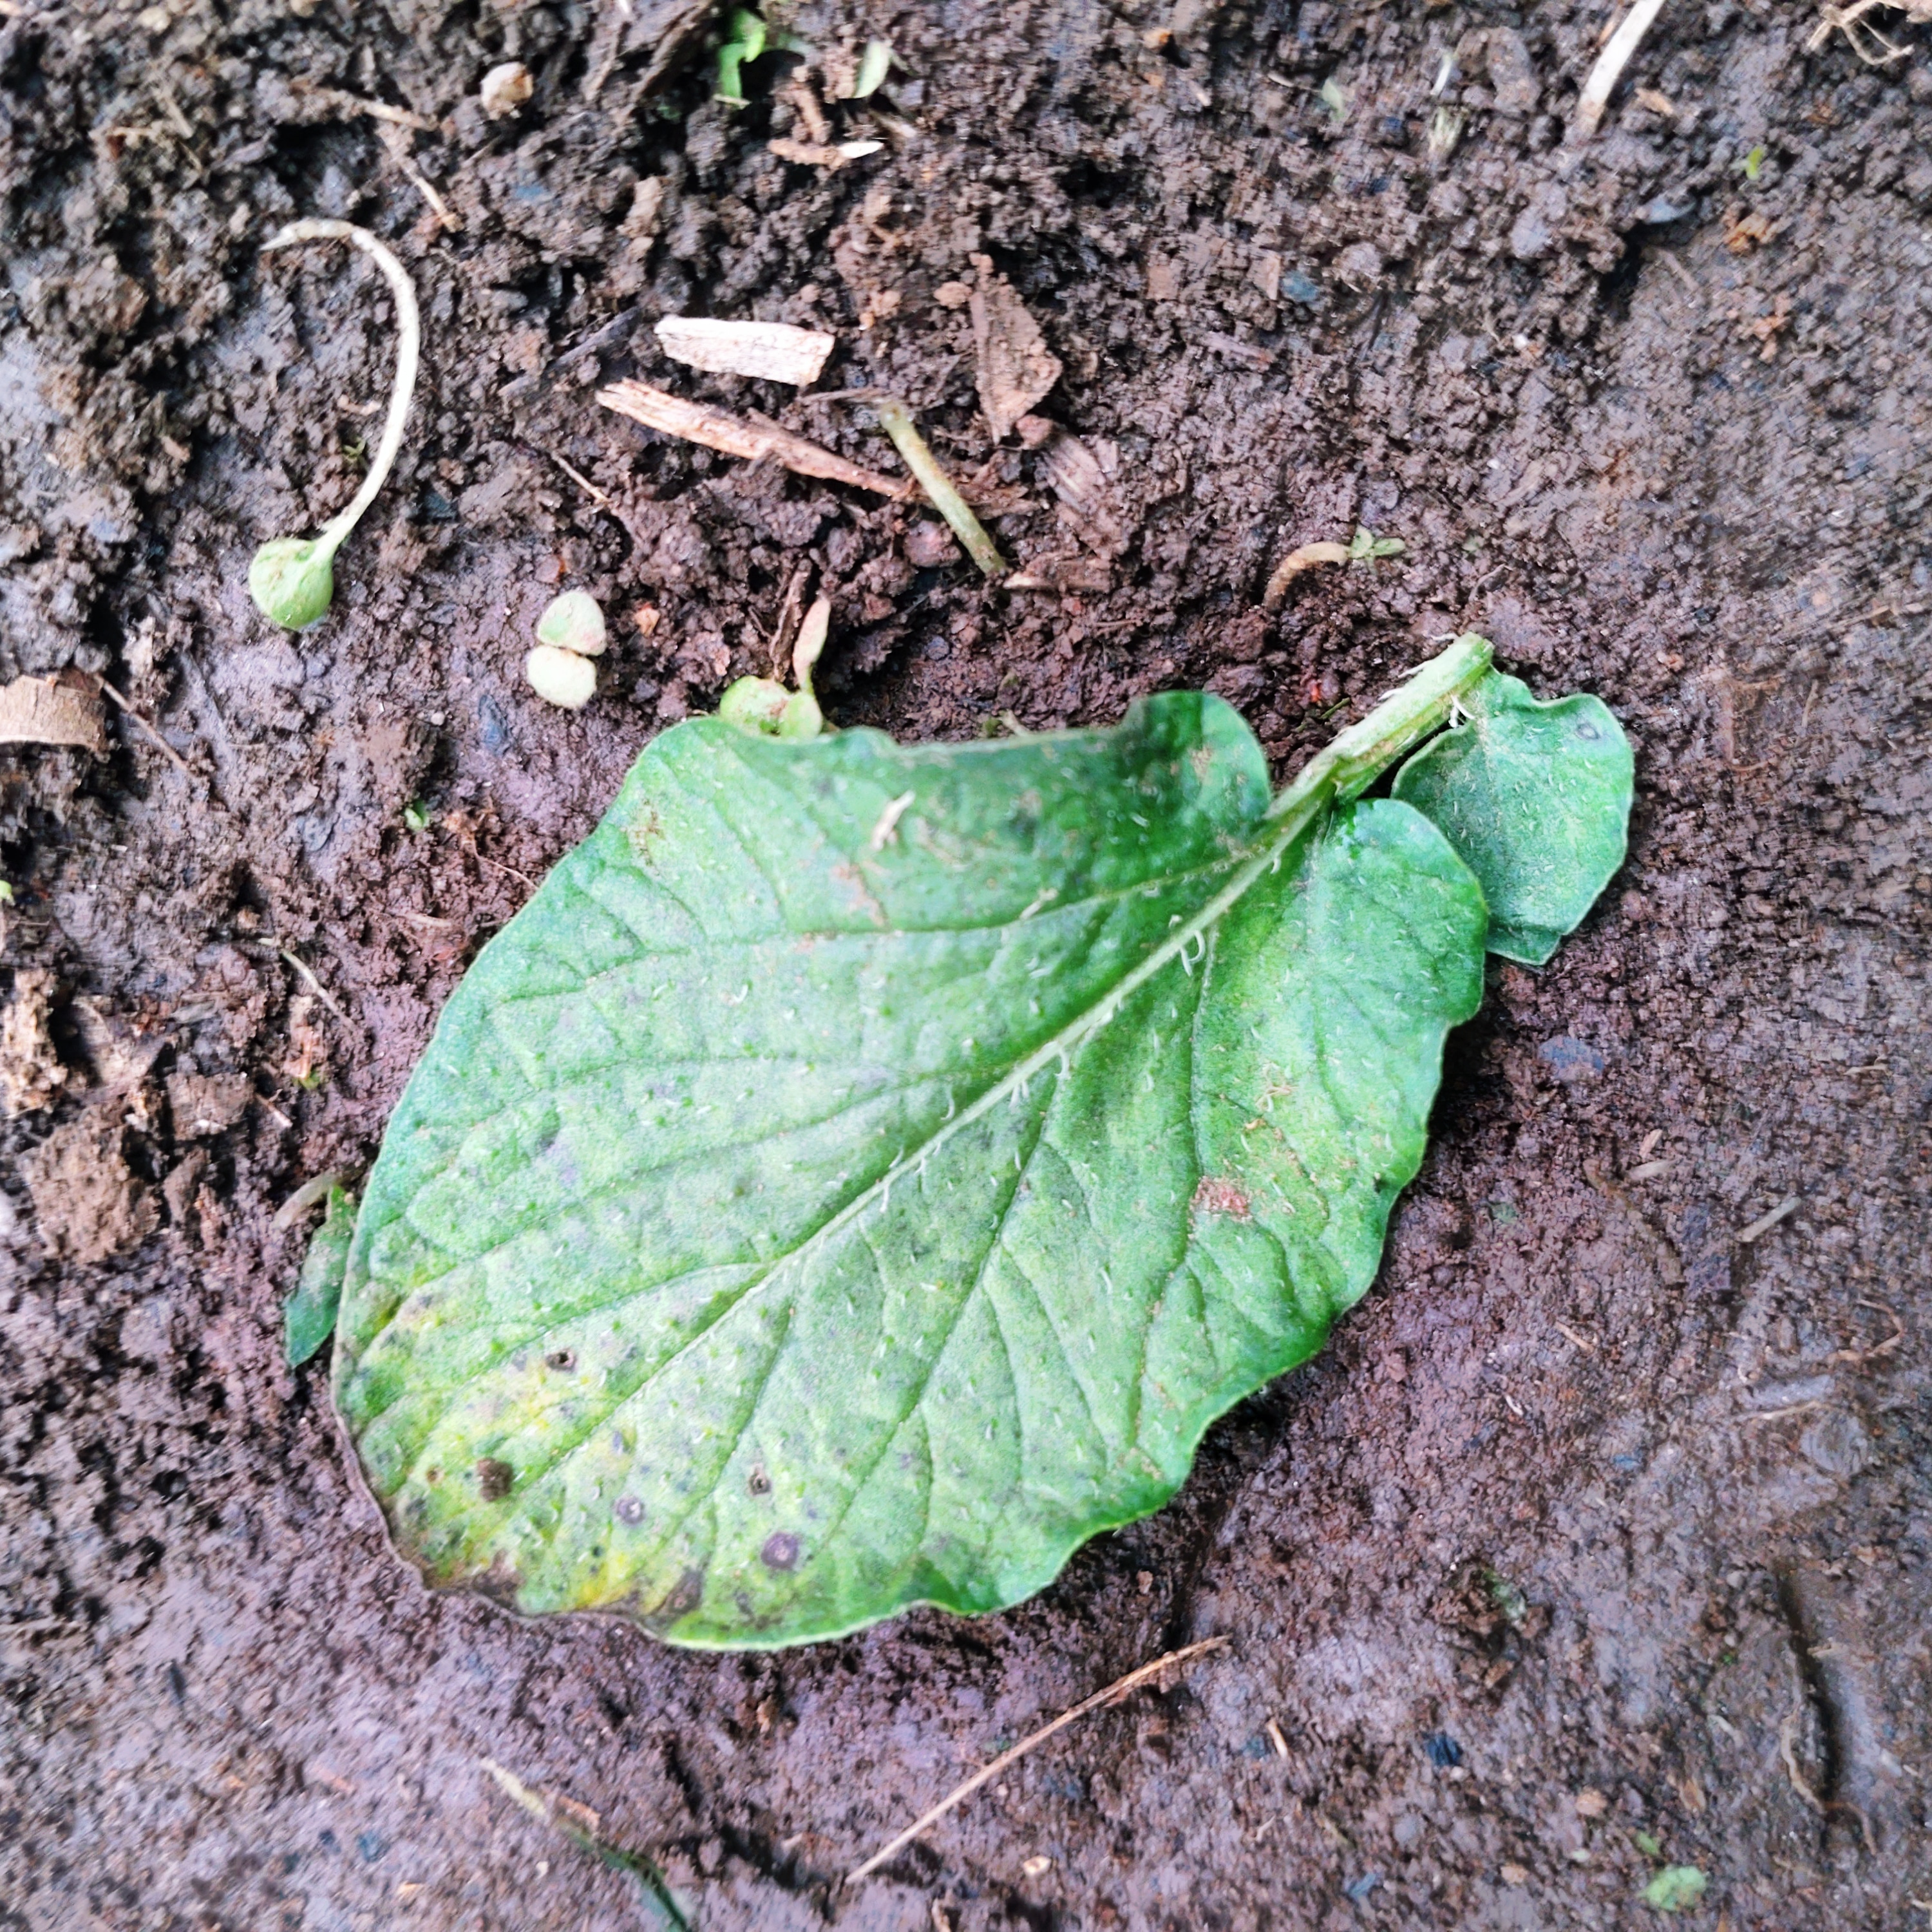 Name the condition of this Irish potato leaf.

late blight
